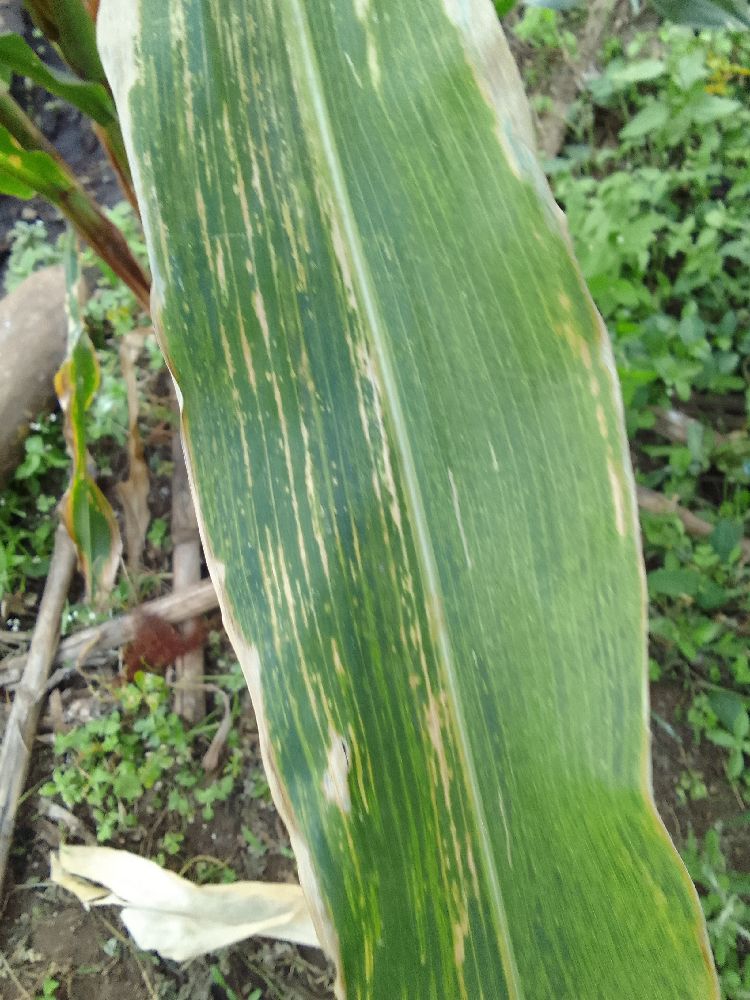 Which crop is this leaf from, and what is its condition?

maize, maize lethal necrosis
